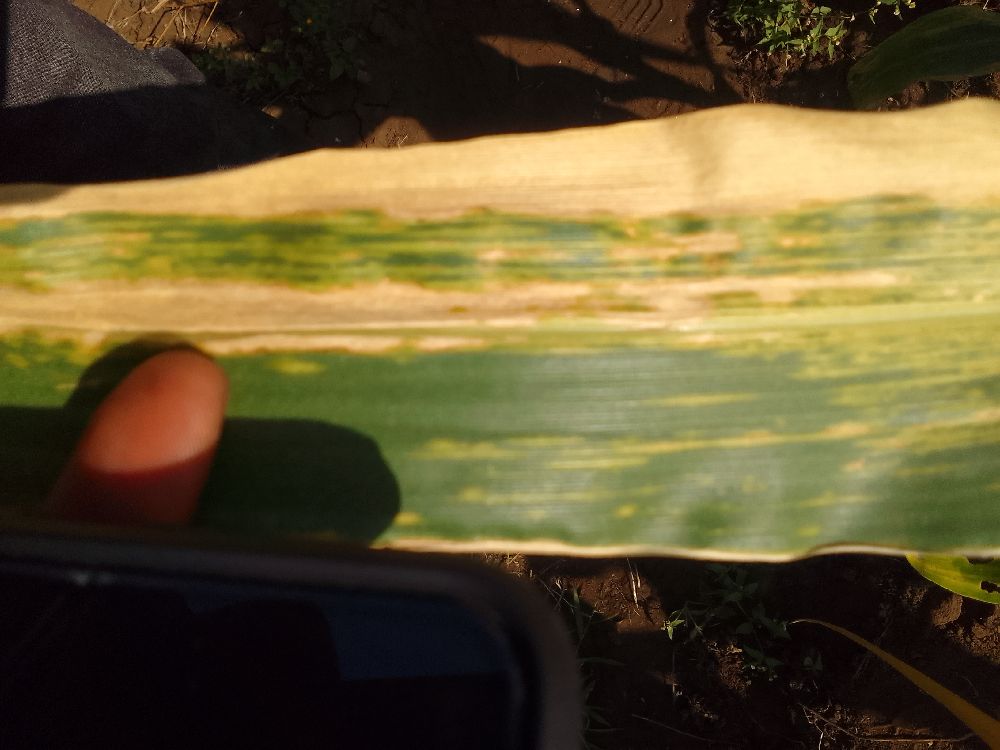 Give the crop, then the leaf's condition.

maize, maize lethal necrosis
